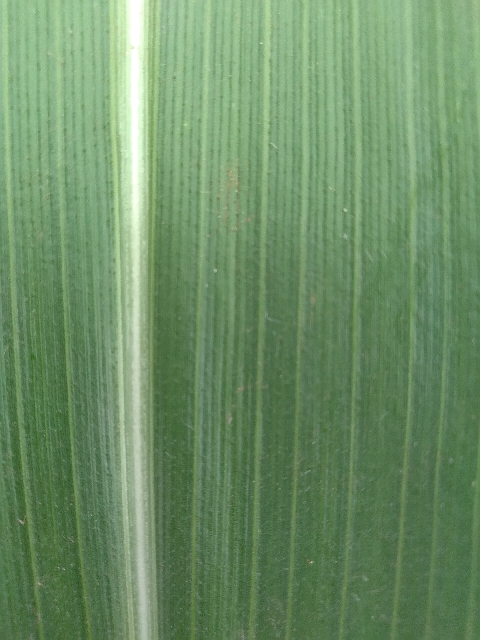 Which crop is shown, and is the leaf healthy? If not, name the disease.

maize, healthy
